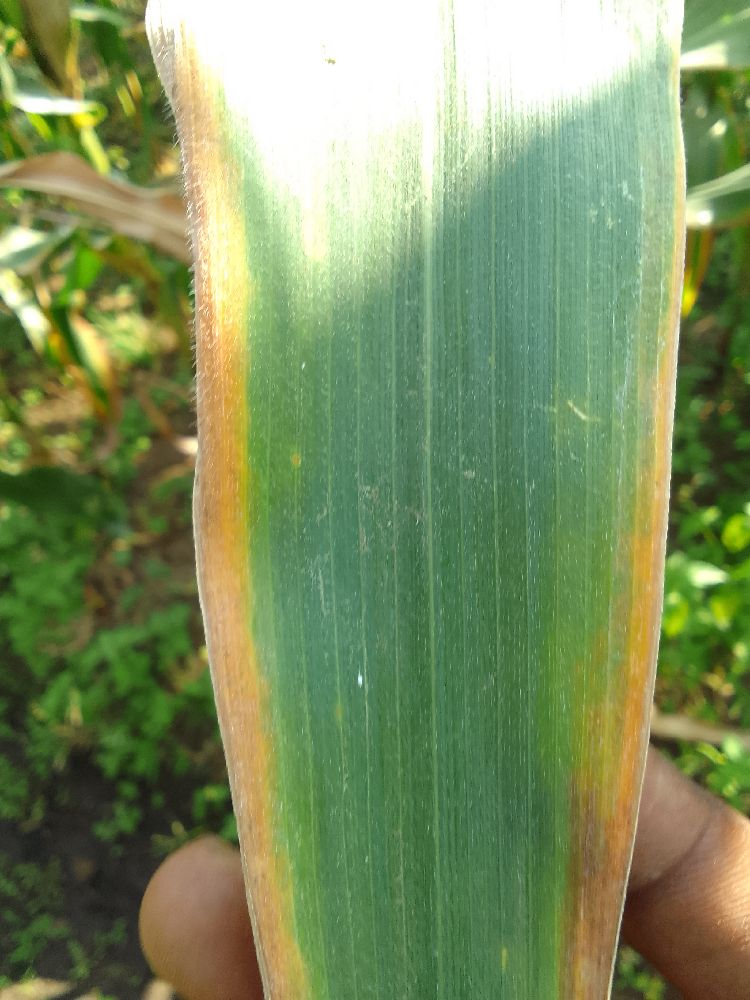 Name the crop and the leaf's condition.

maize, maize lethal necrosis
